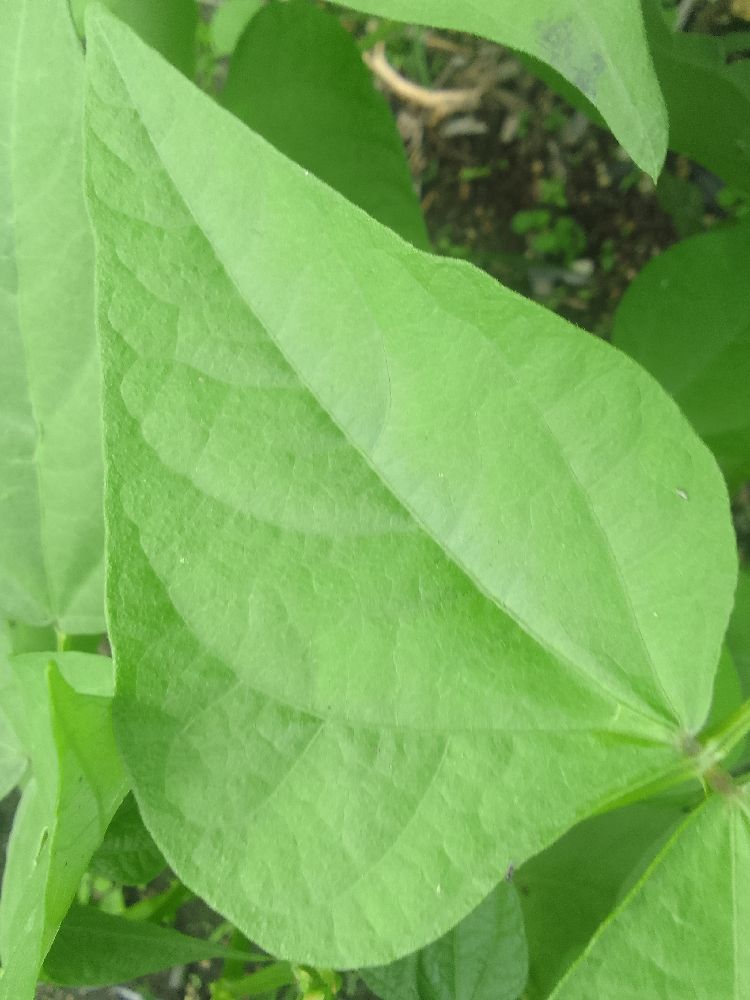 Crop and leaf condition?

common bean, healthy
